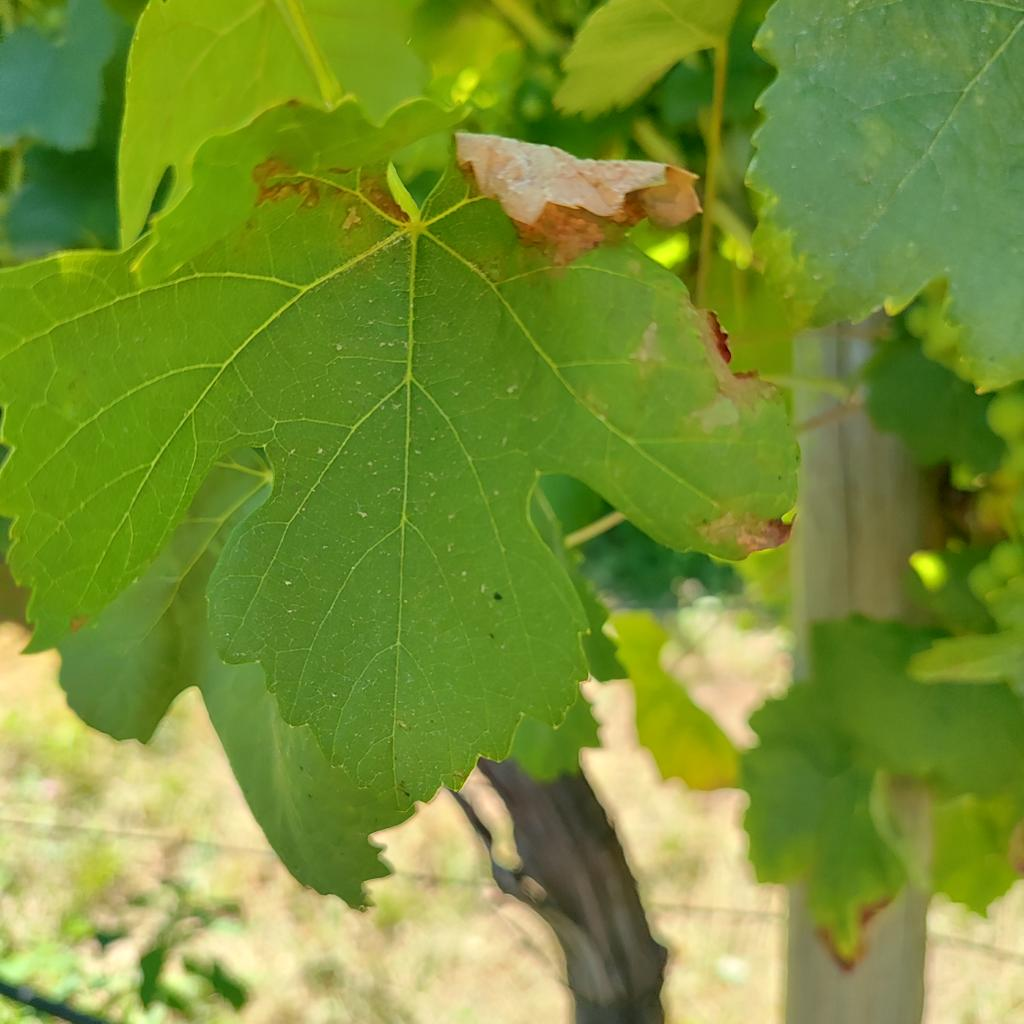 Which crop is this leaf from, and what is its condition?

grapevine, downy mildew
